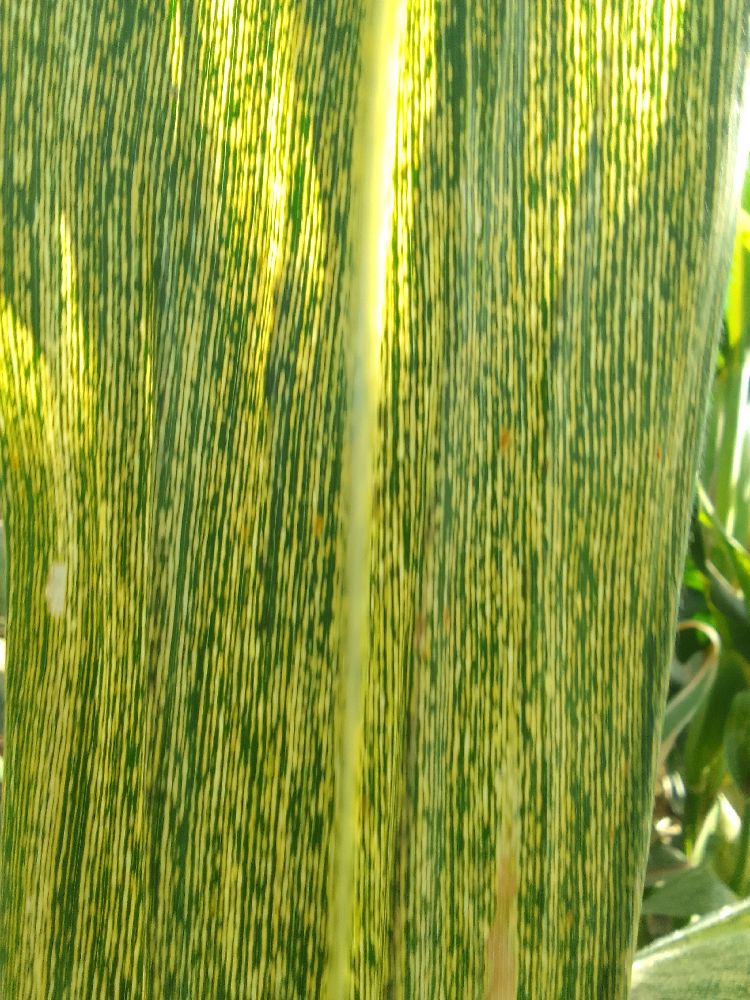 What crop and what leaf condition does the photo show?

maize, maize streak virus
